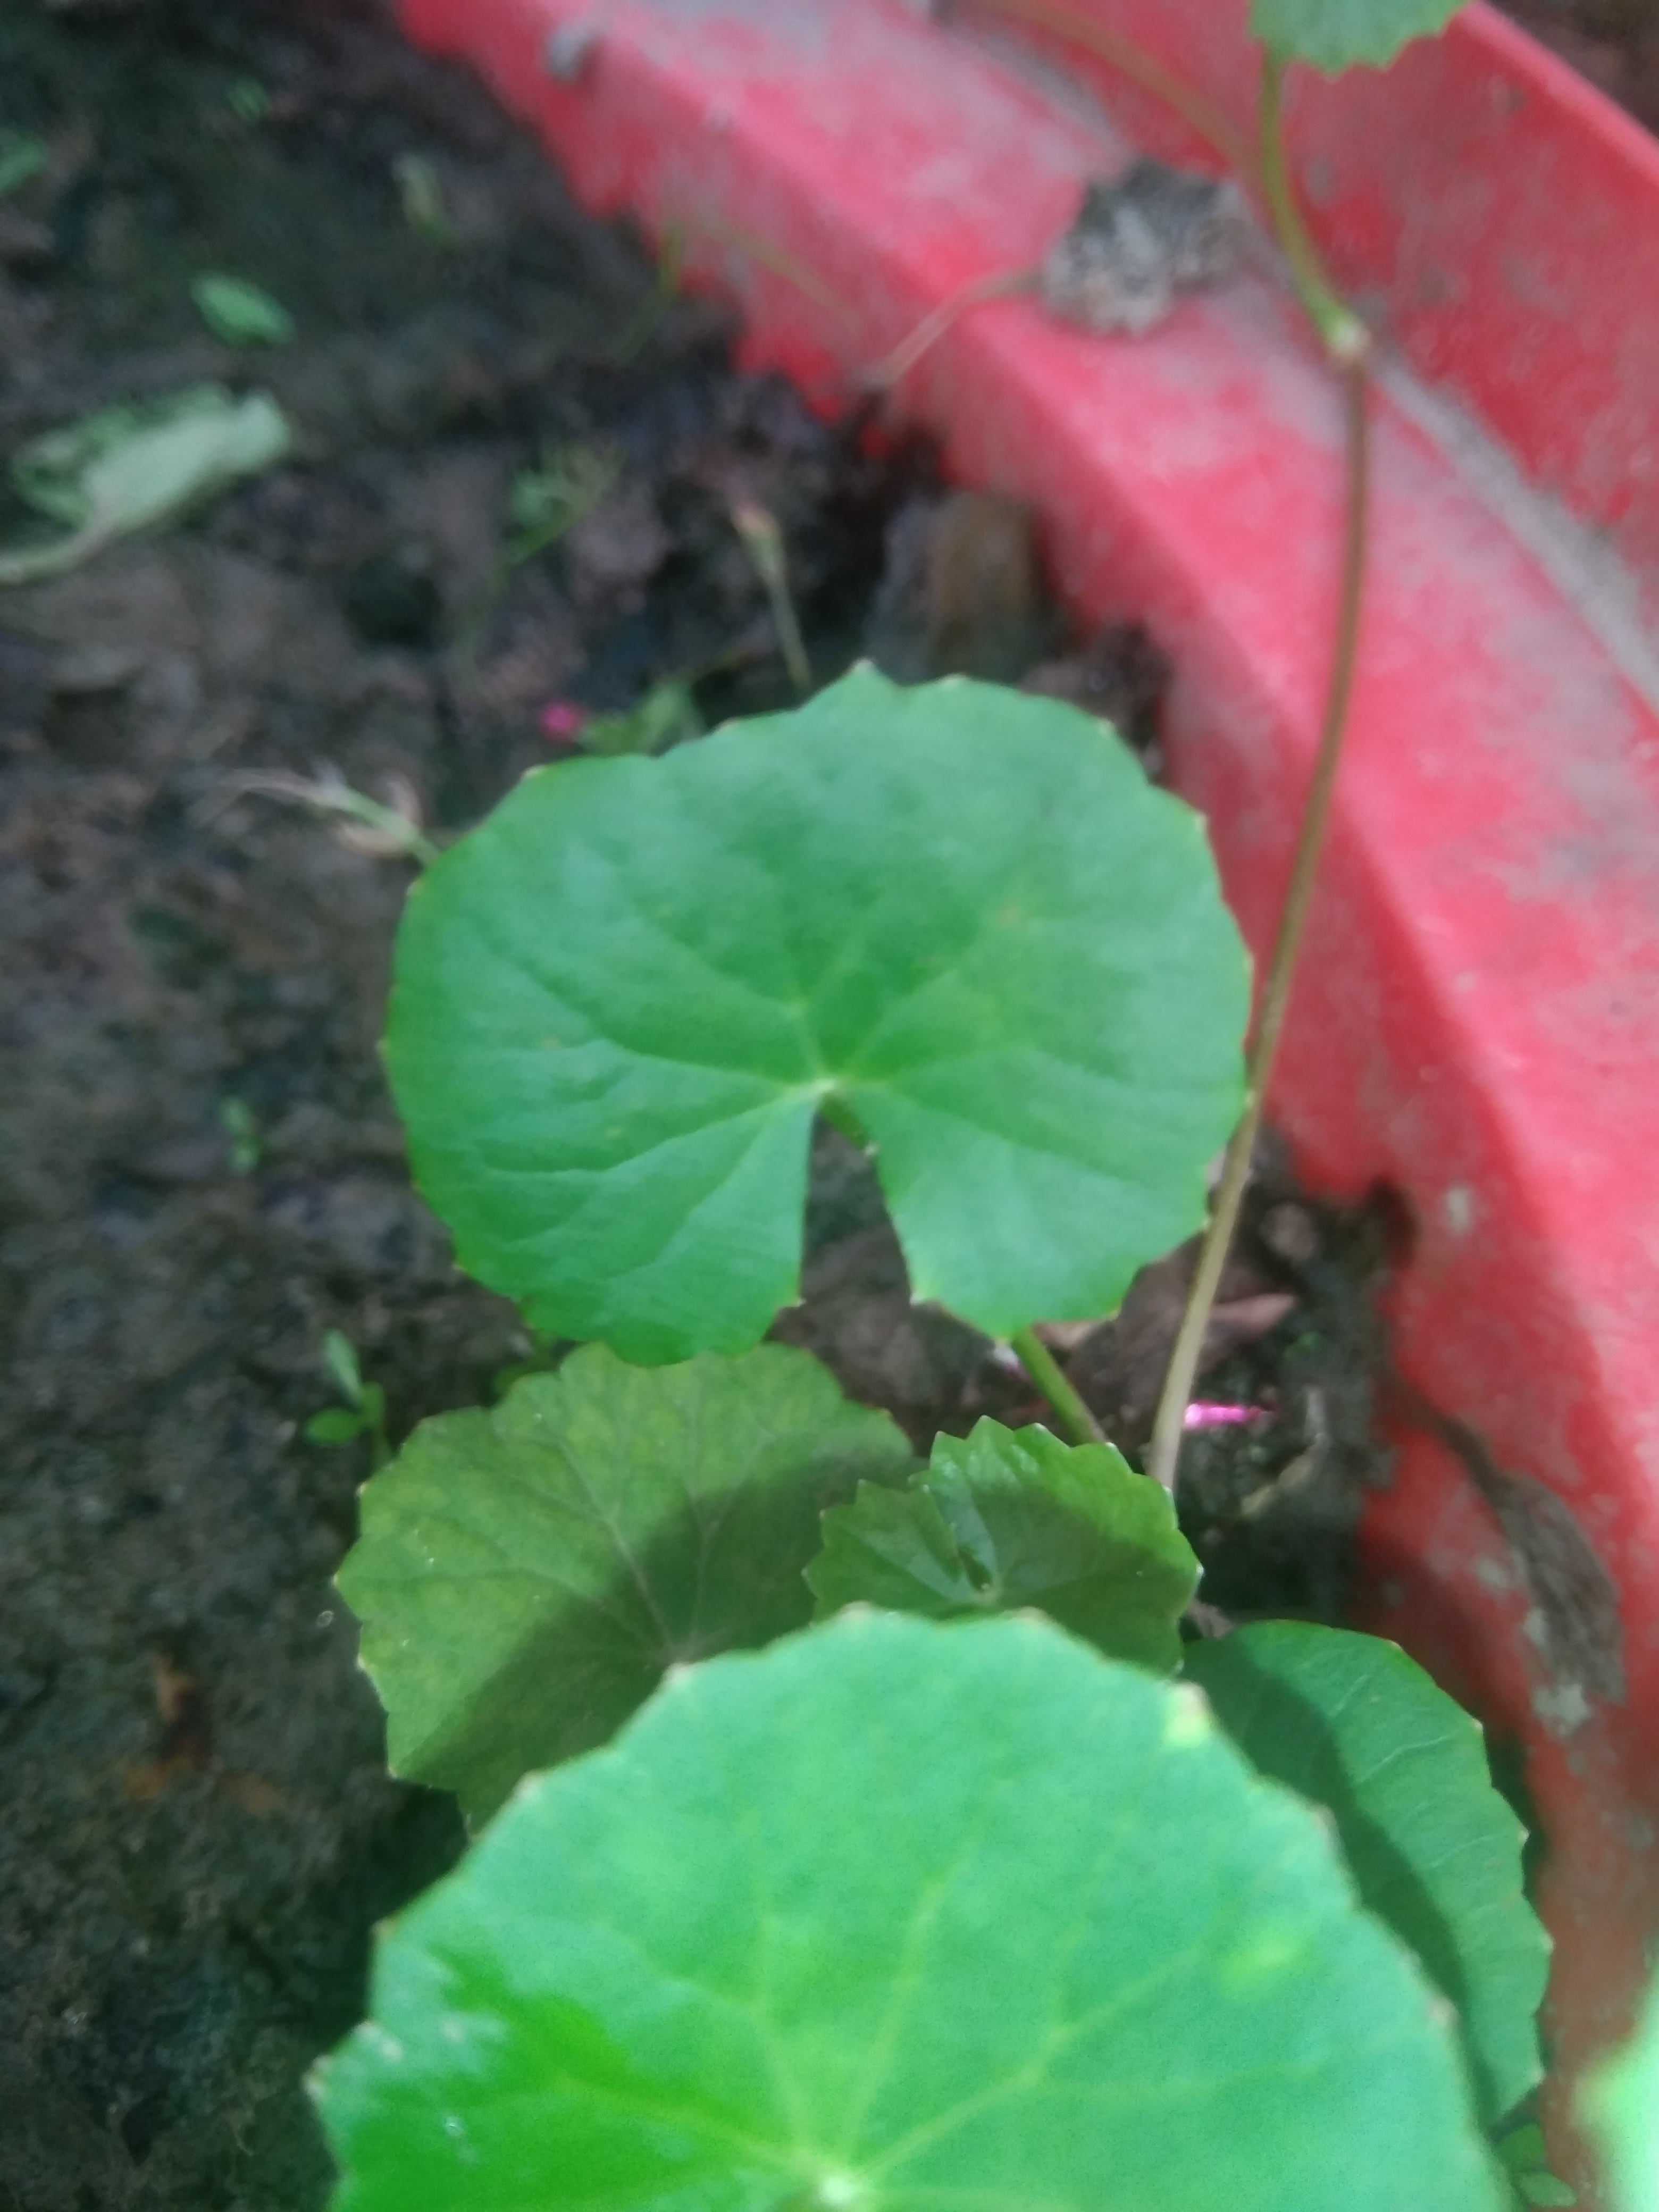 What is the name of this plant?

thankuni
